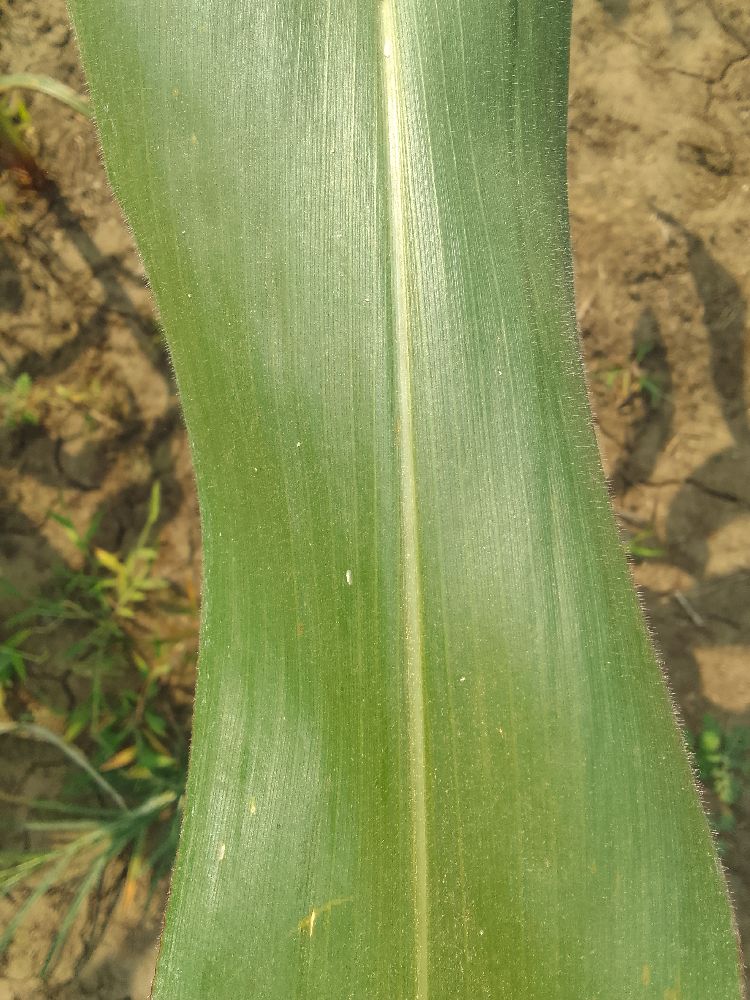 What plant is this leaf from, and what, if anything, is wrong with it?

maize, healthy
